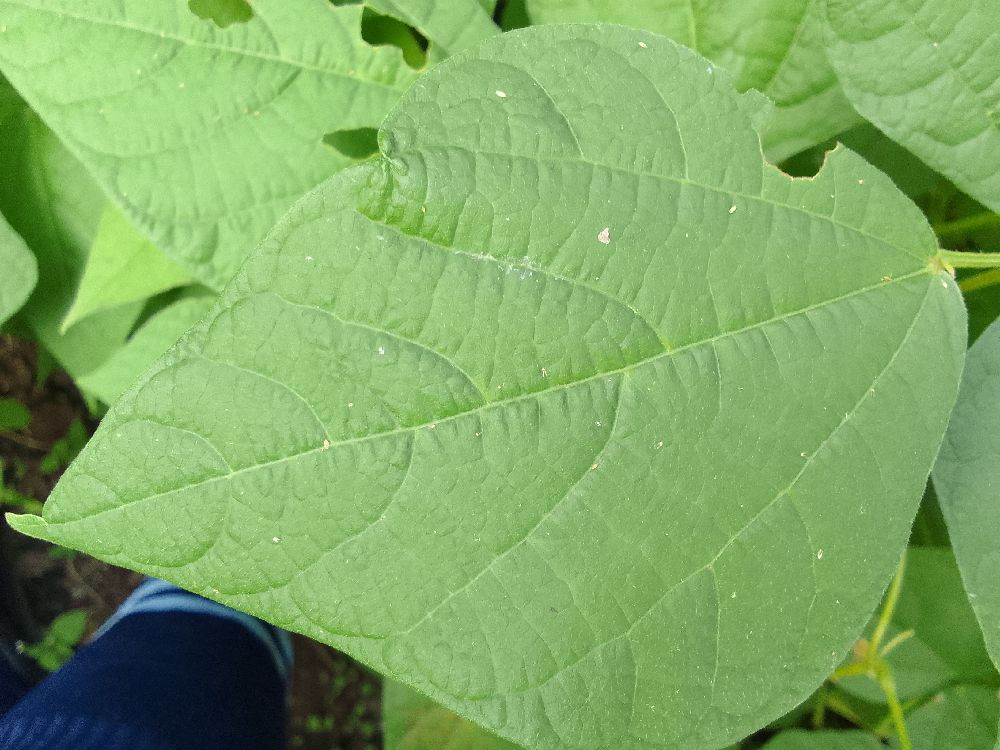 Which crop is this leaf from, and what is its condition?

common bean, healthy
